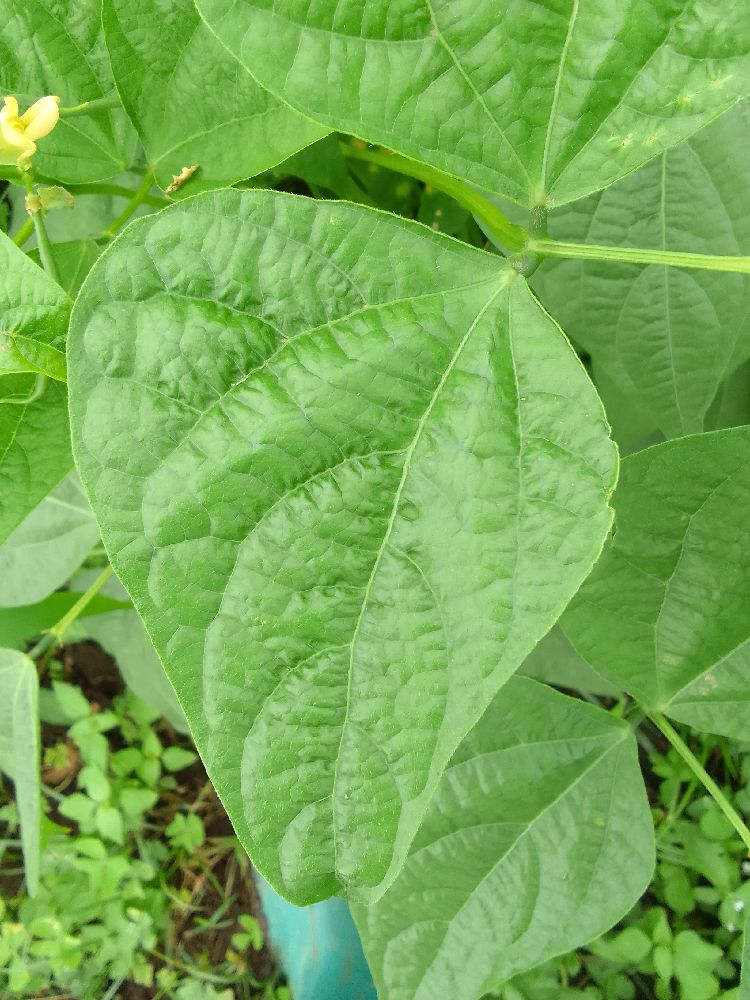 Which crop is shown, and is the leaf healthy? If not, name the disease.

common bean, healthy
